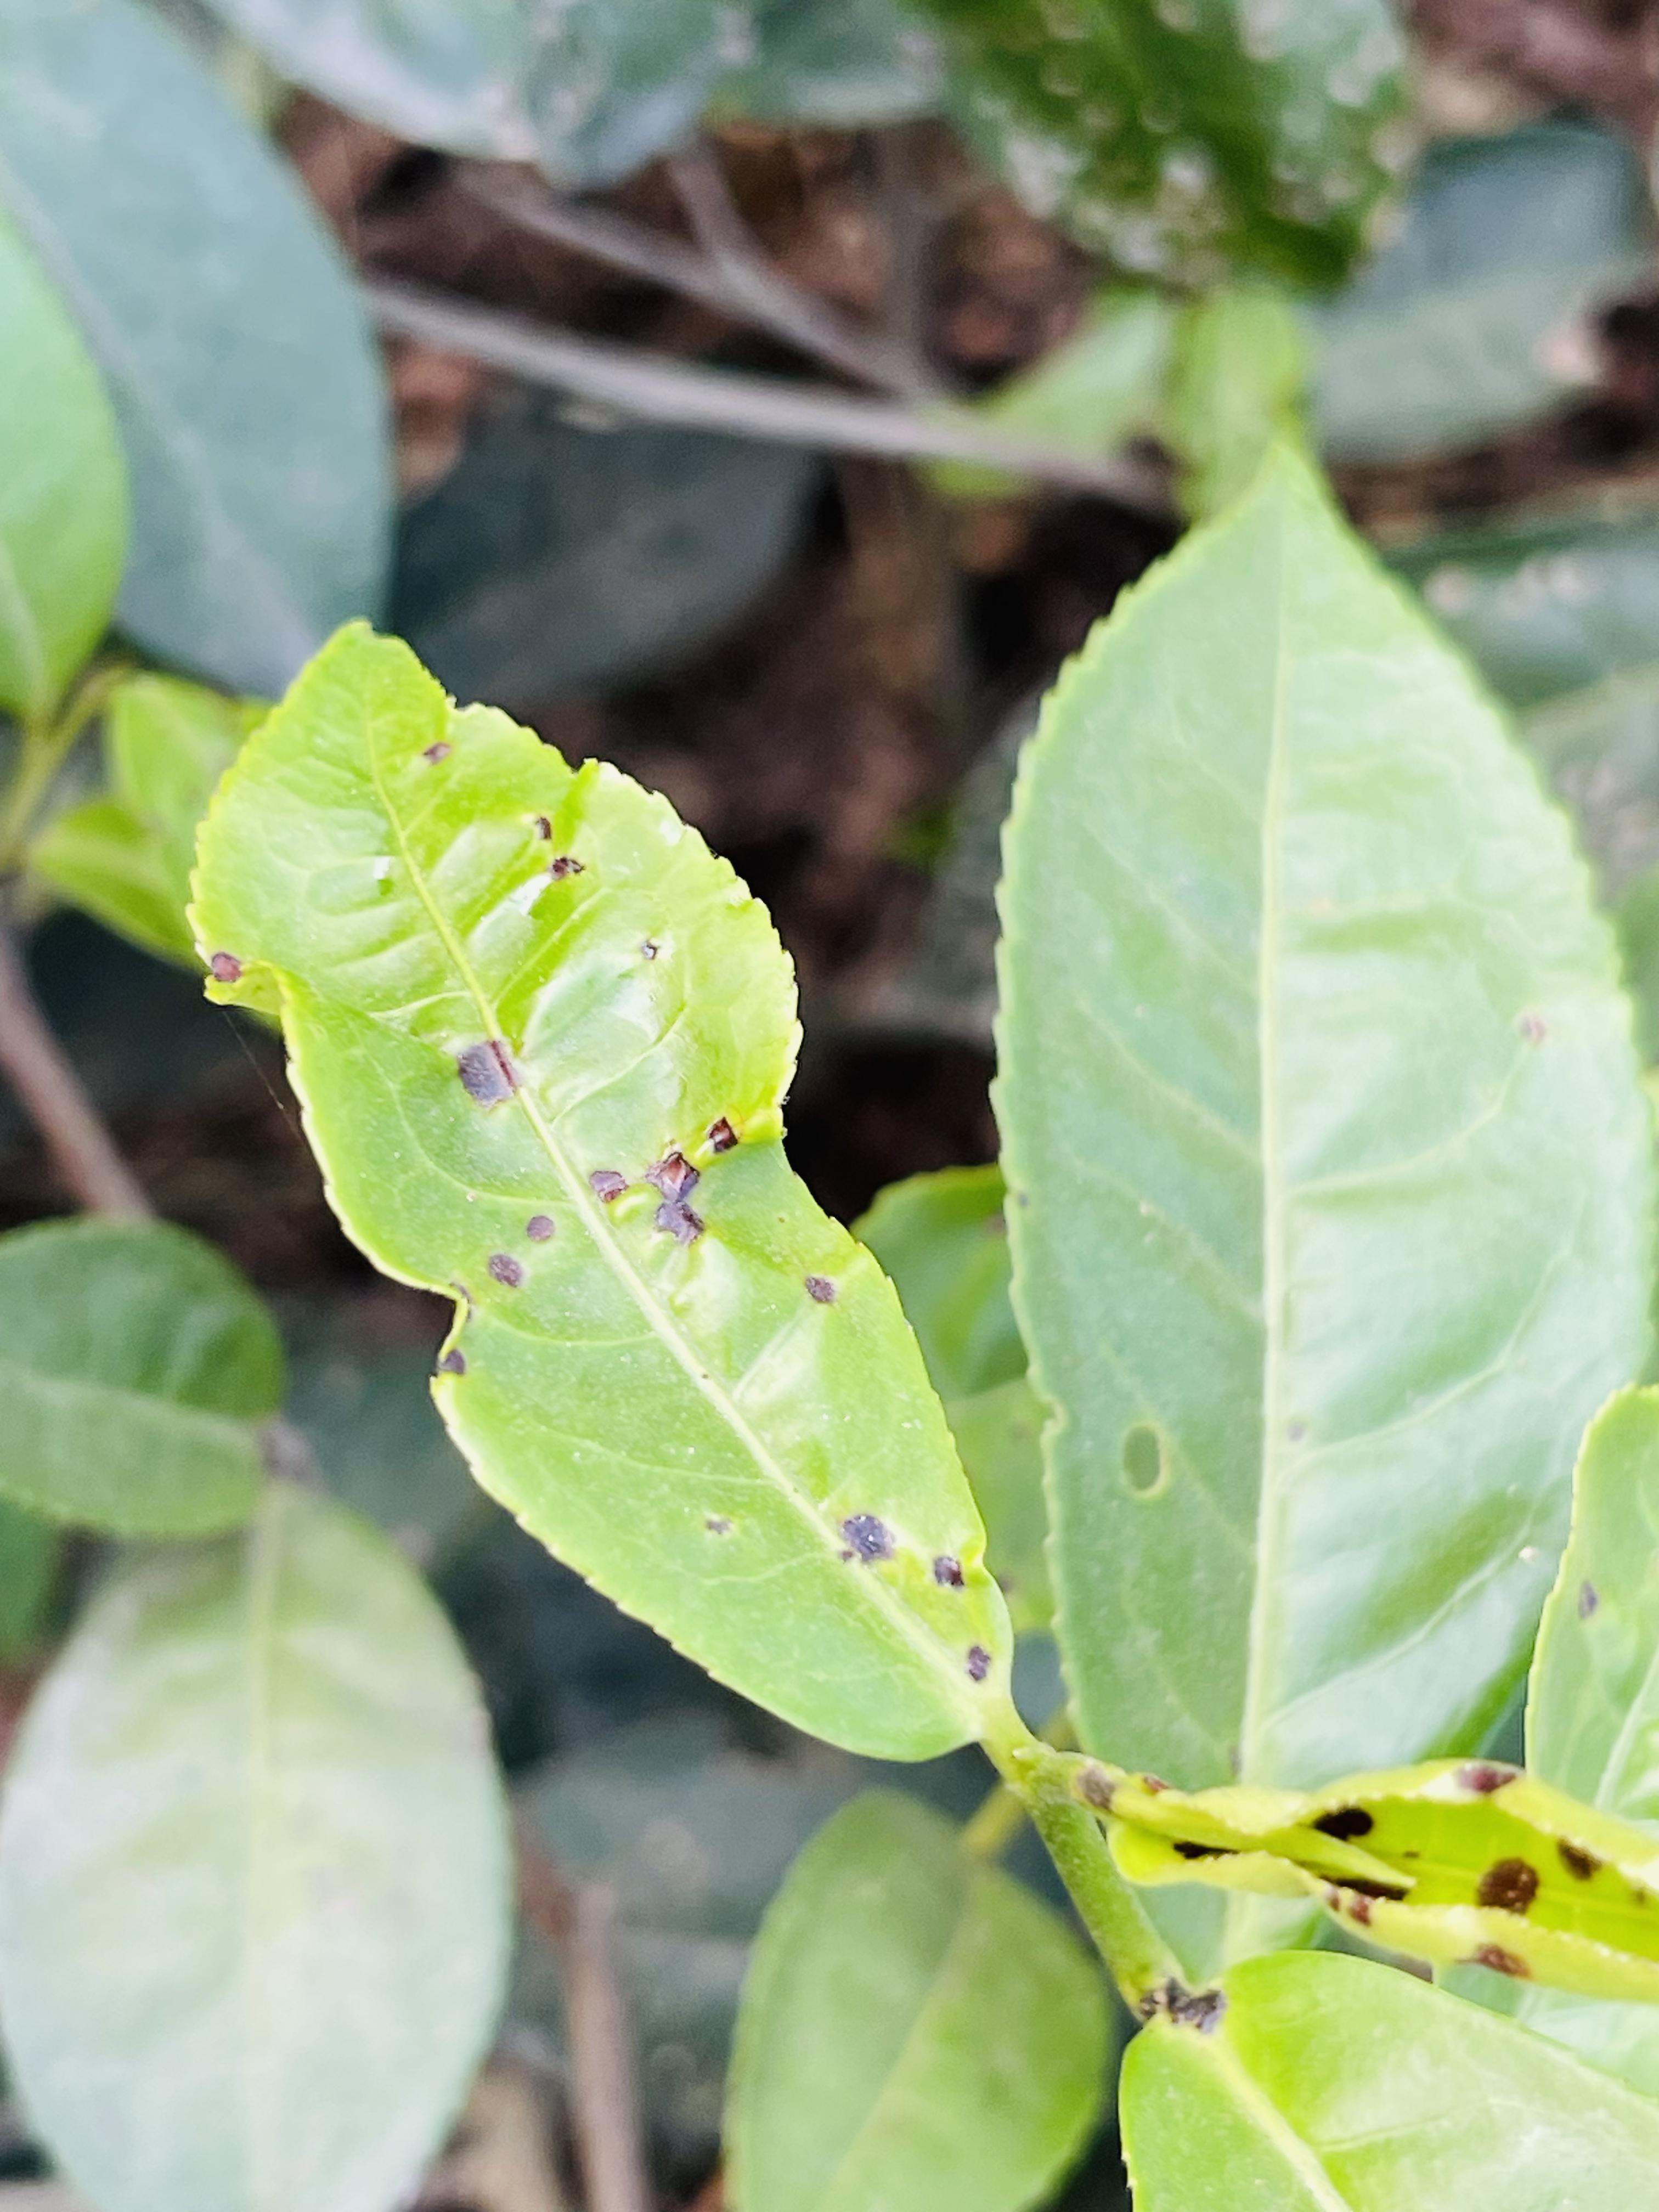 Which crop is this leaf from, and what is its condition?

tea, helopeltis
